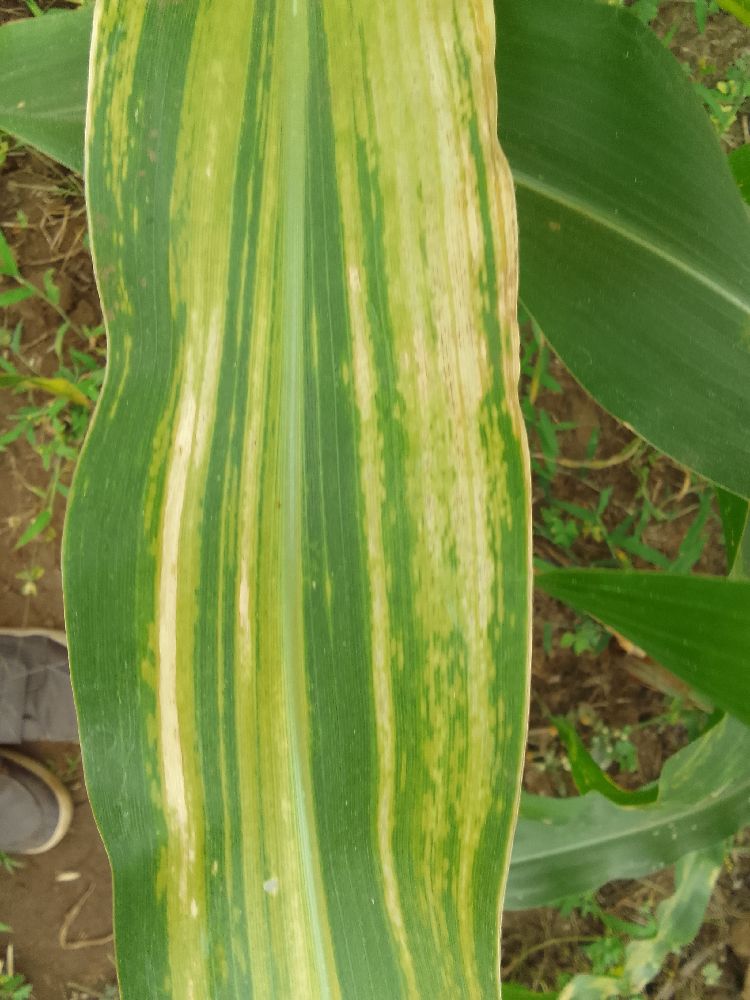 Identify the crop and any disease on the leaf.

maize, maize lethal necrosis
